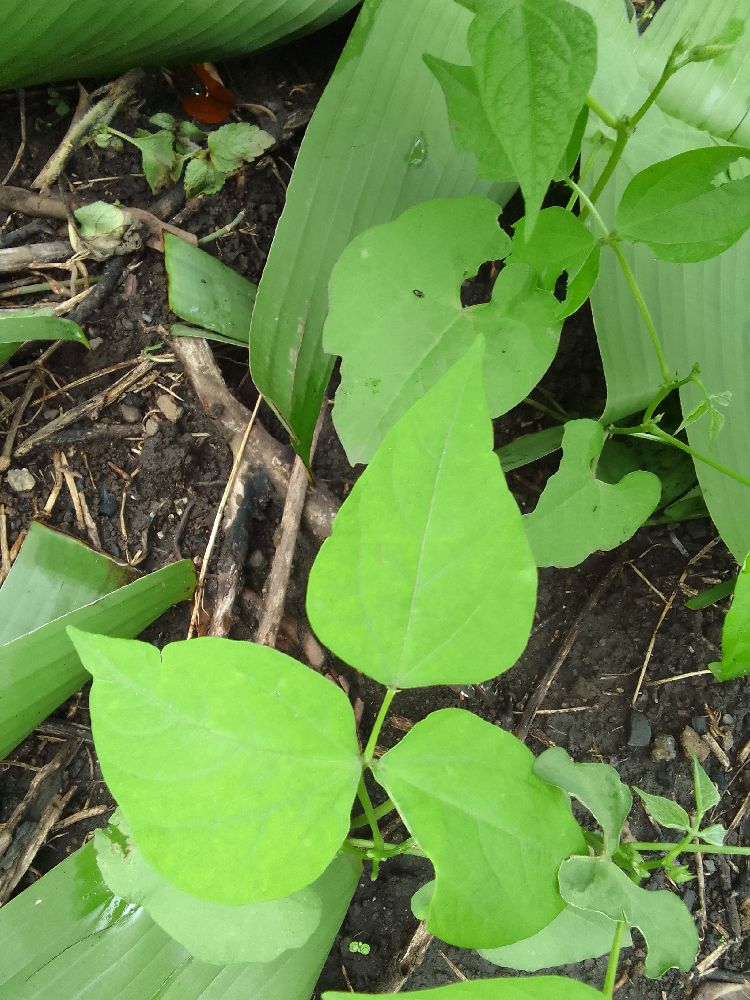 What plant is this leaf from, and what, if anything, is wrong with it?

common bean, healthy
